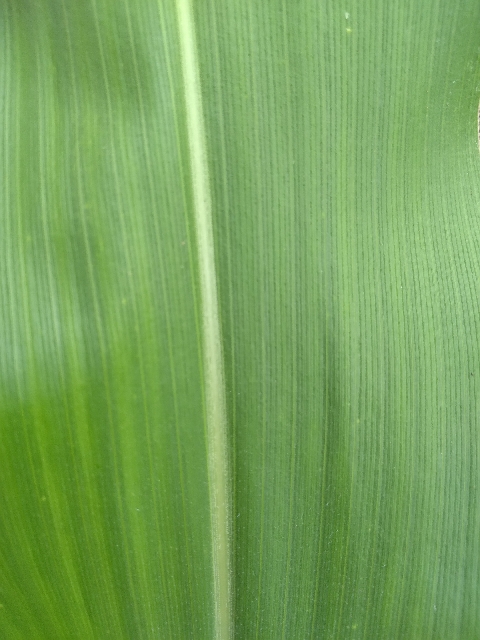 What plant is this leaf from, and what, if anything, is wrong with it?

maize, healthy
